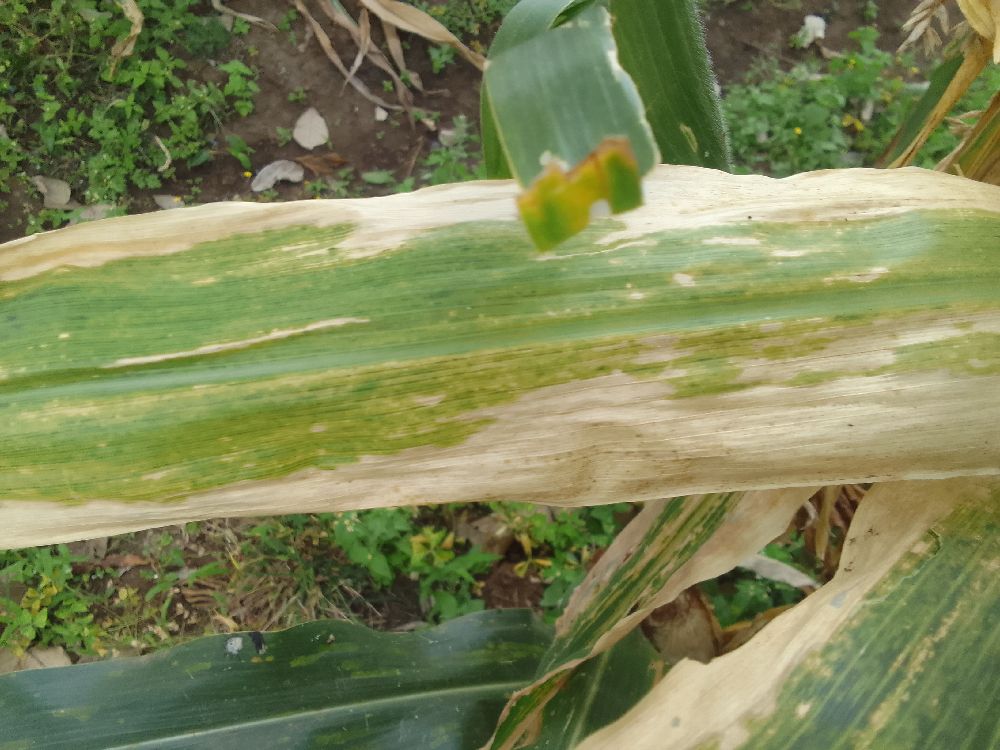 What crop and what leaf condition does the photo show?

maize, maize lethal necrosis
